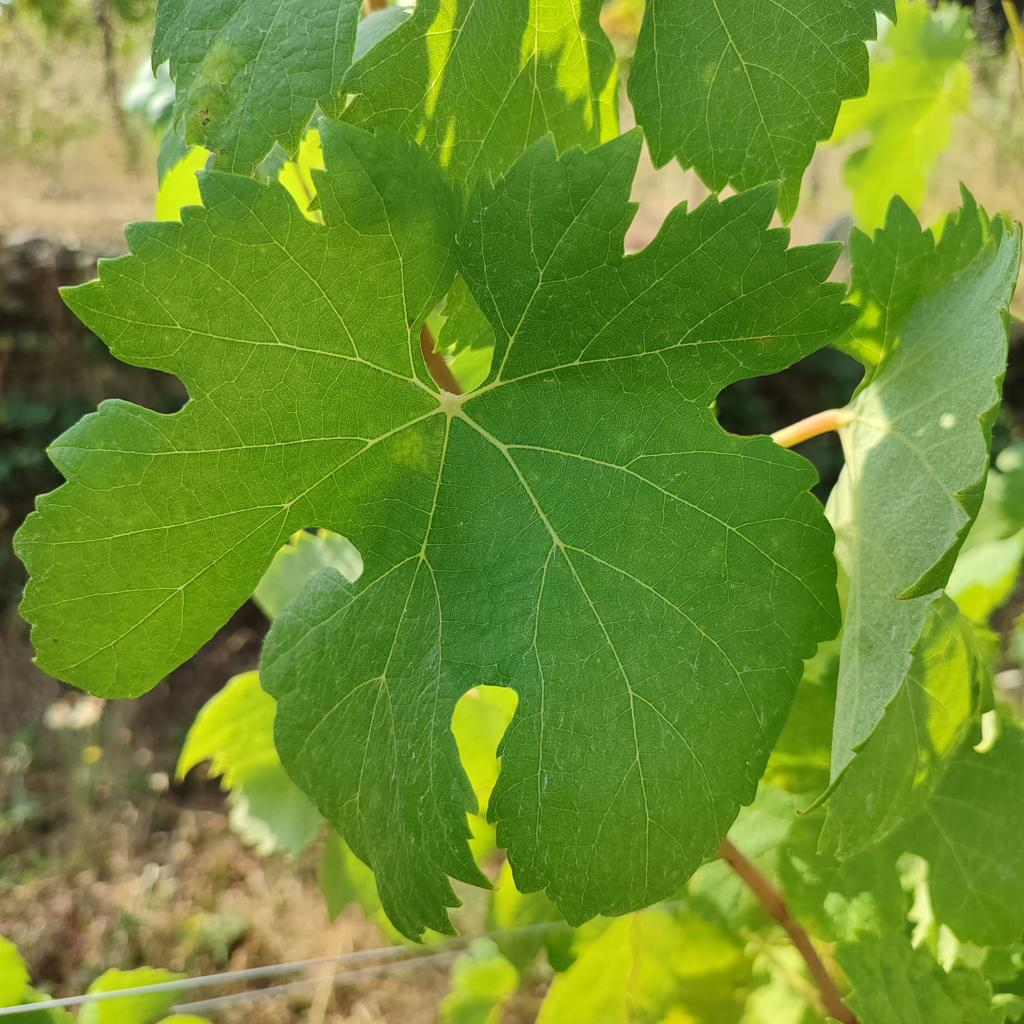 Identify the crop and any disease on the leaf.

grapevine, healthy
